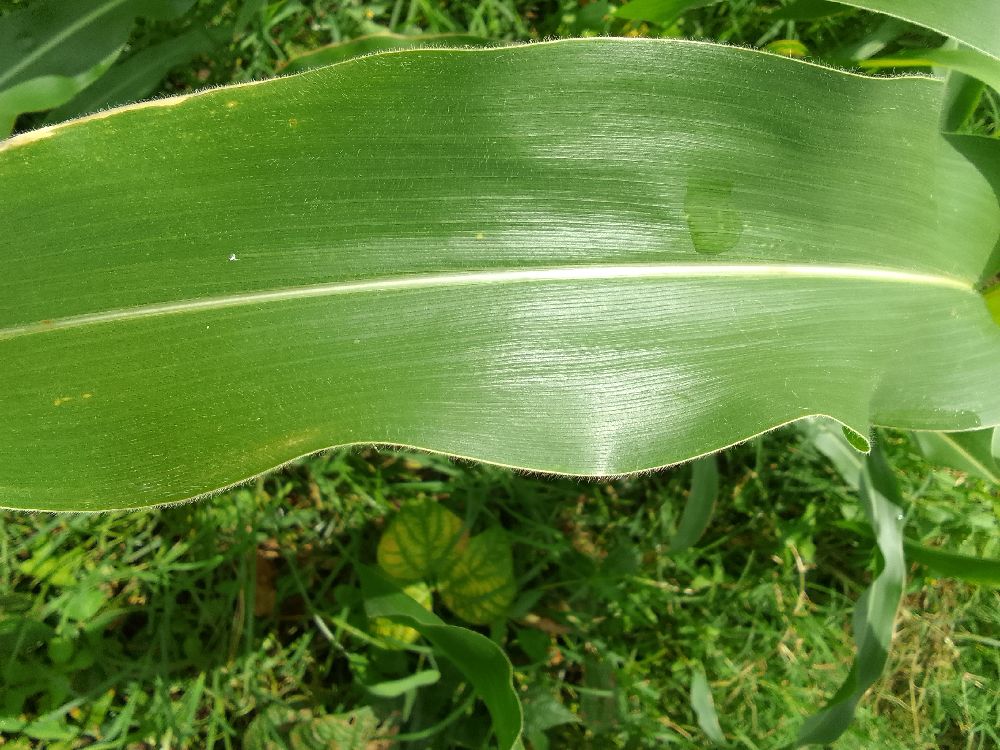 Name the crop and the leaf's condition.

maize, healthy
